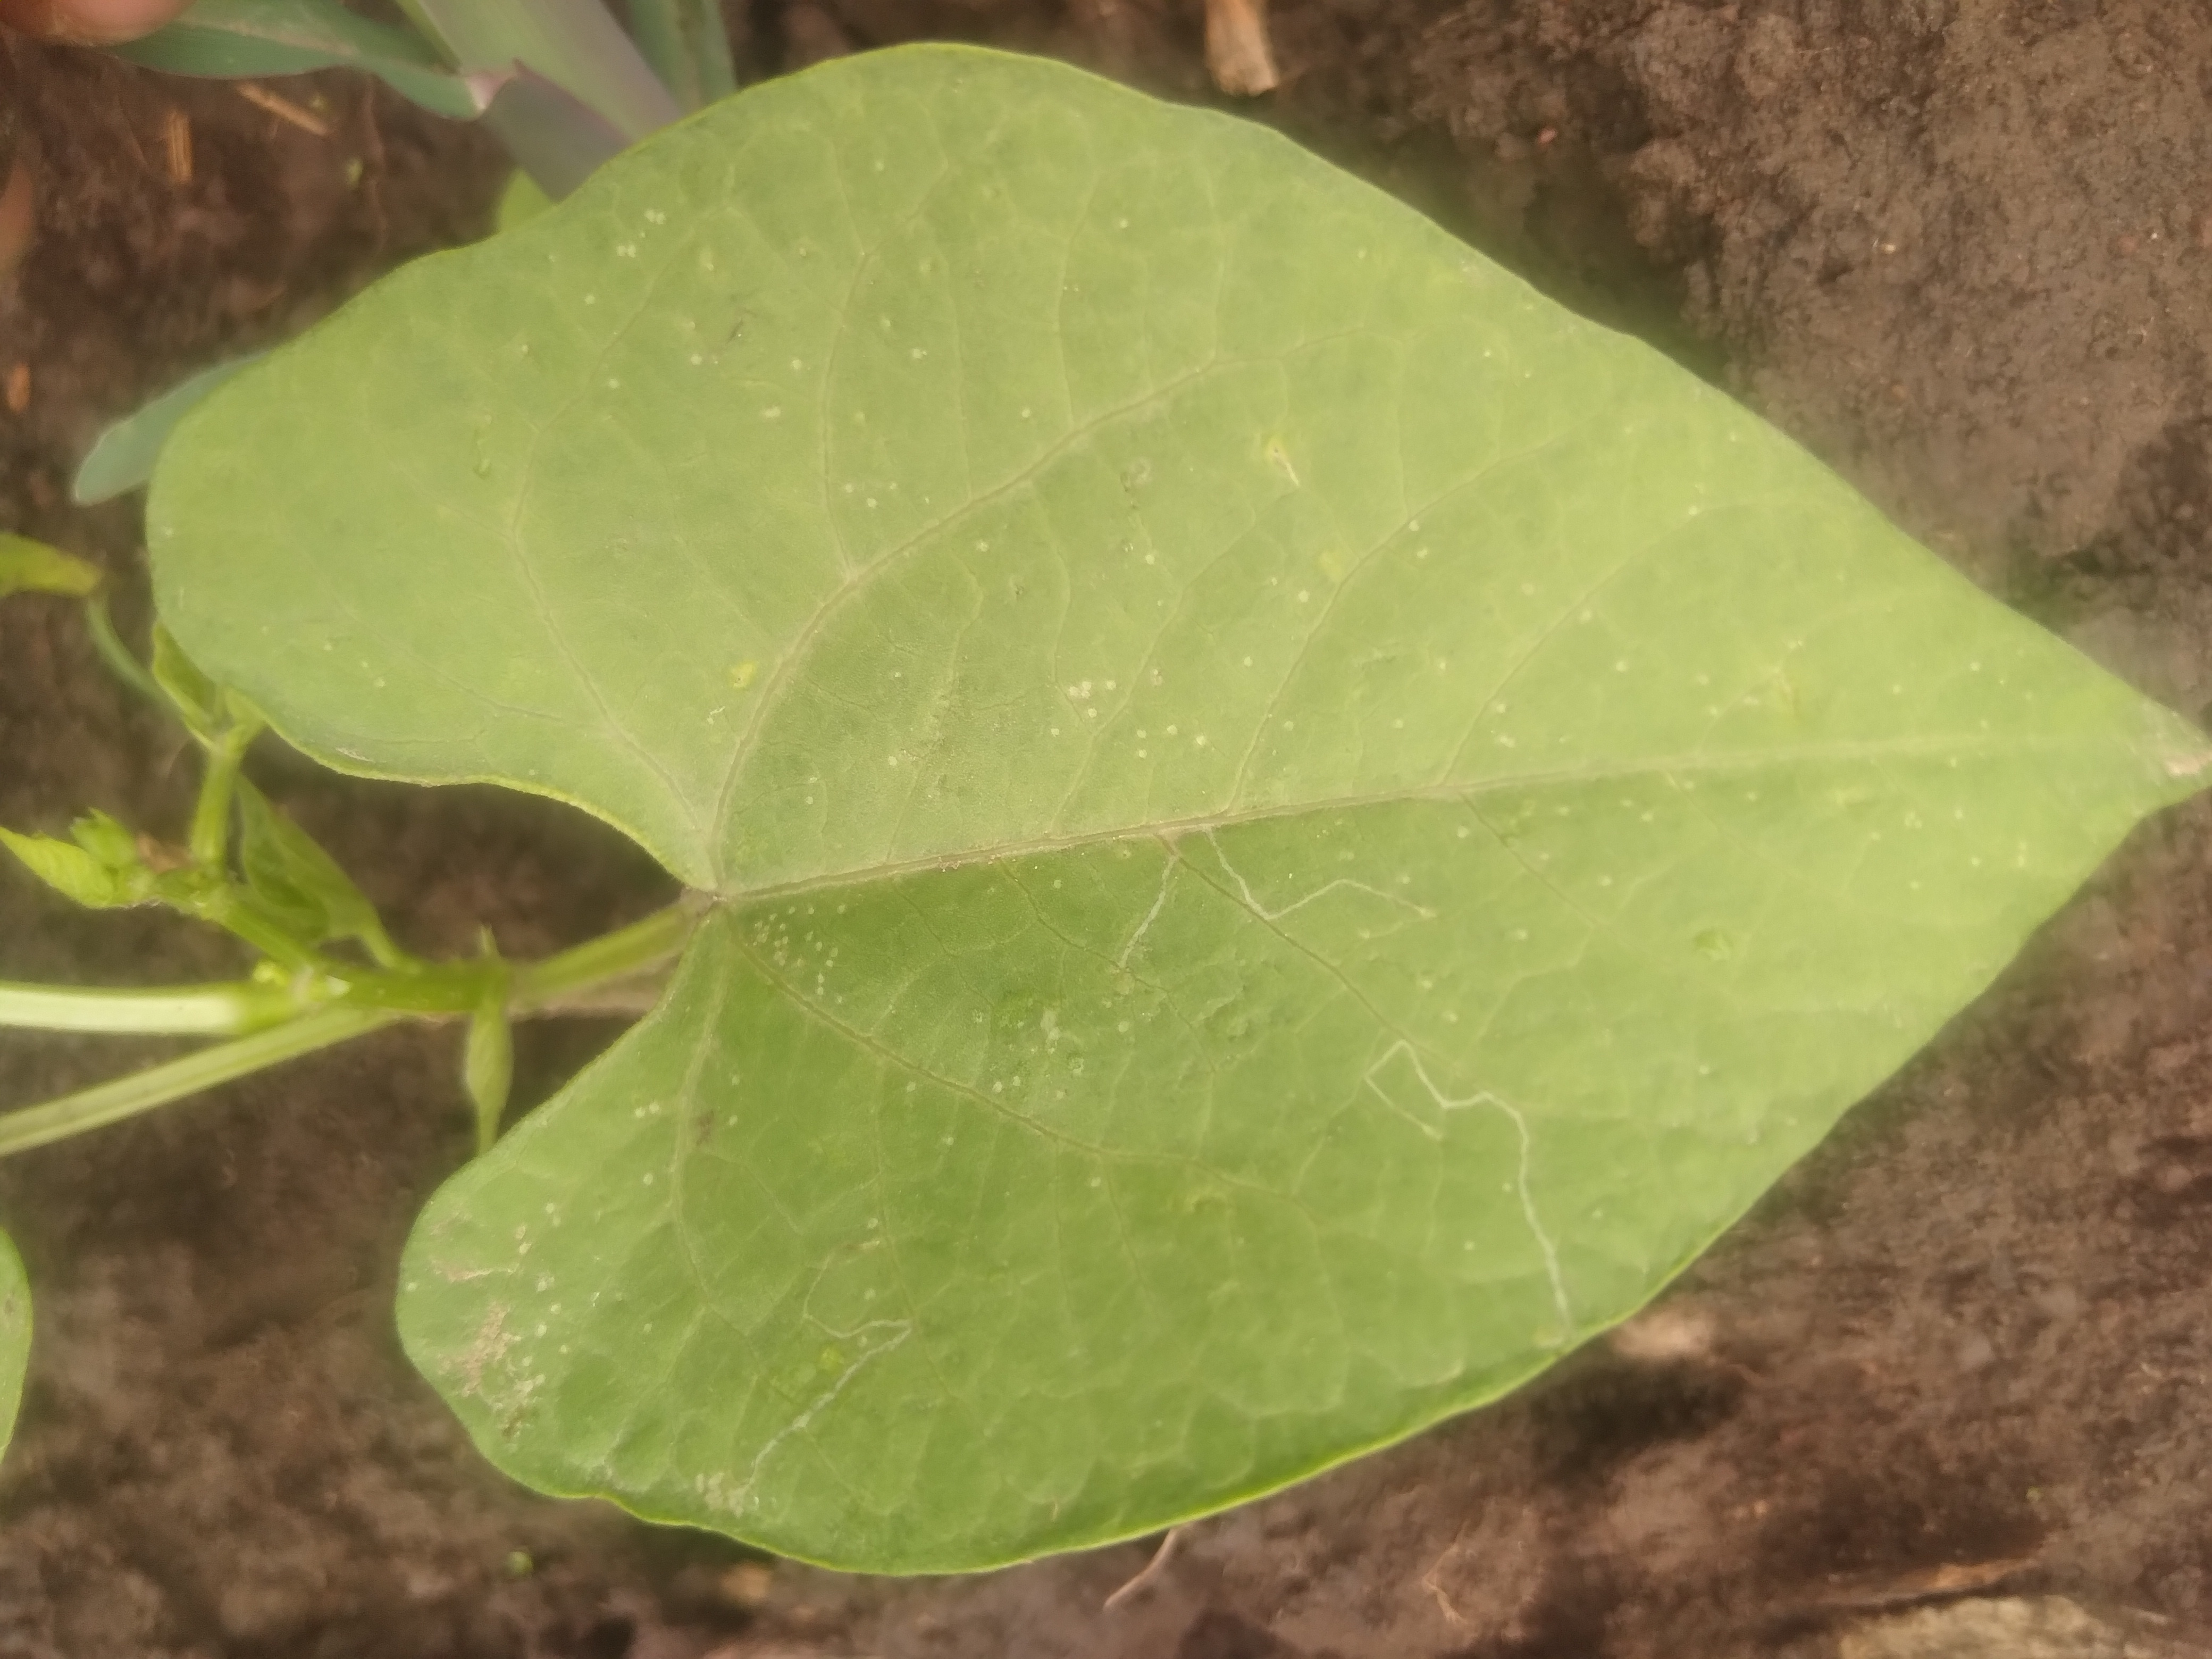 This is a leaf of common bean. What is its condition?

healthy
